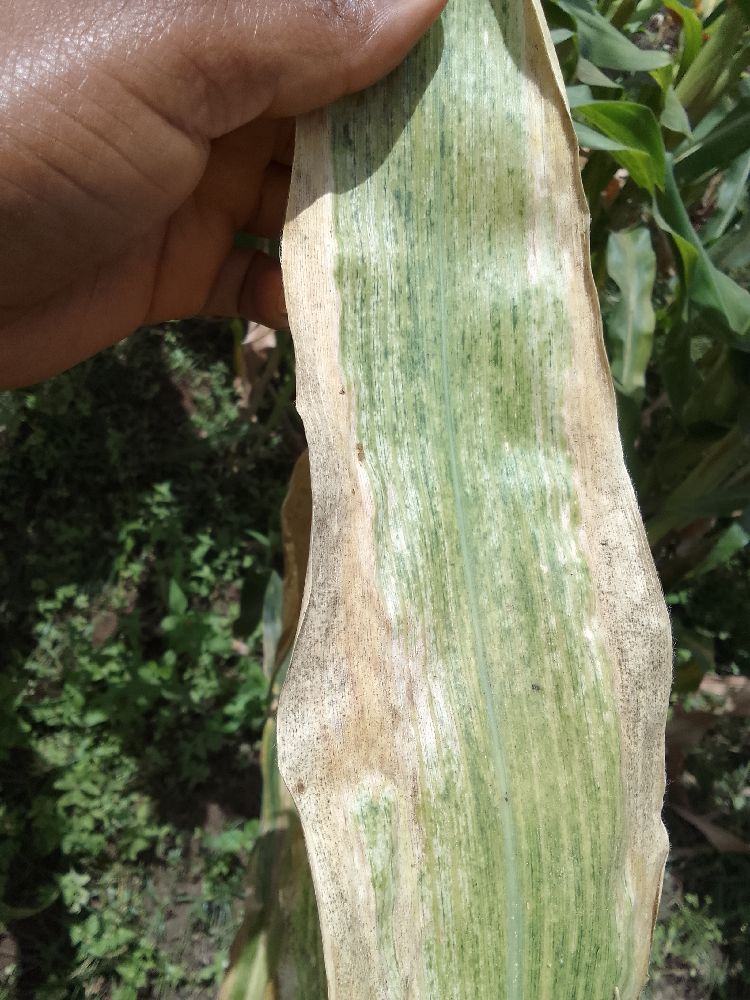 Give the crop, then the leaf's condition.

maize, maize lethal necrosis
